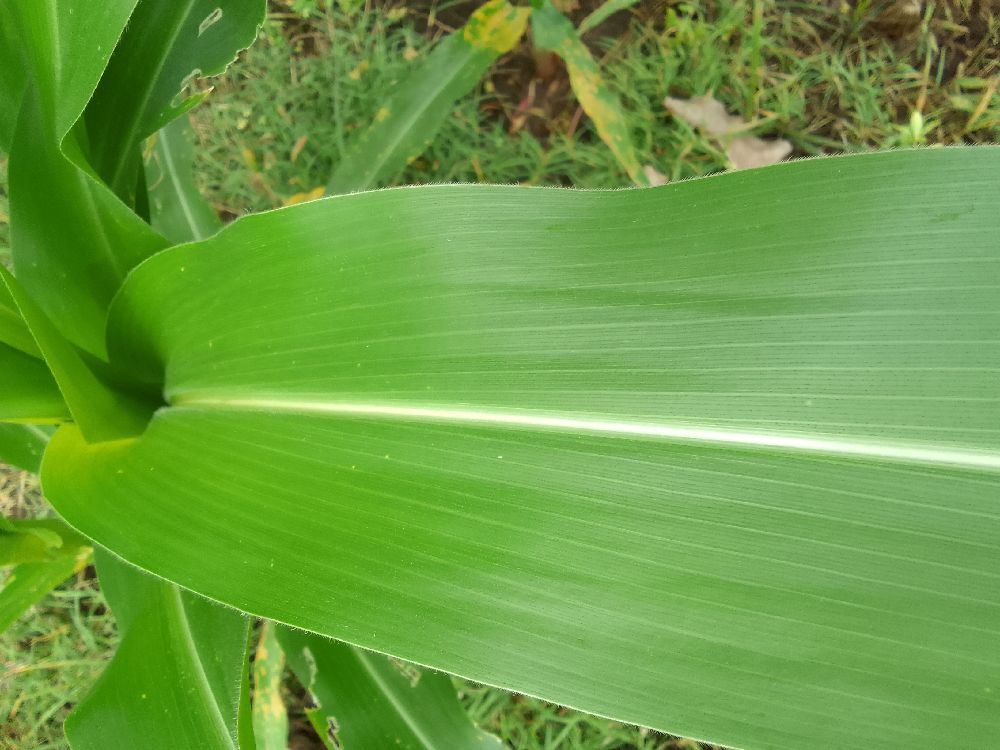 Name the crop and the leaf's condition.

maize, healthy
